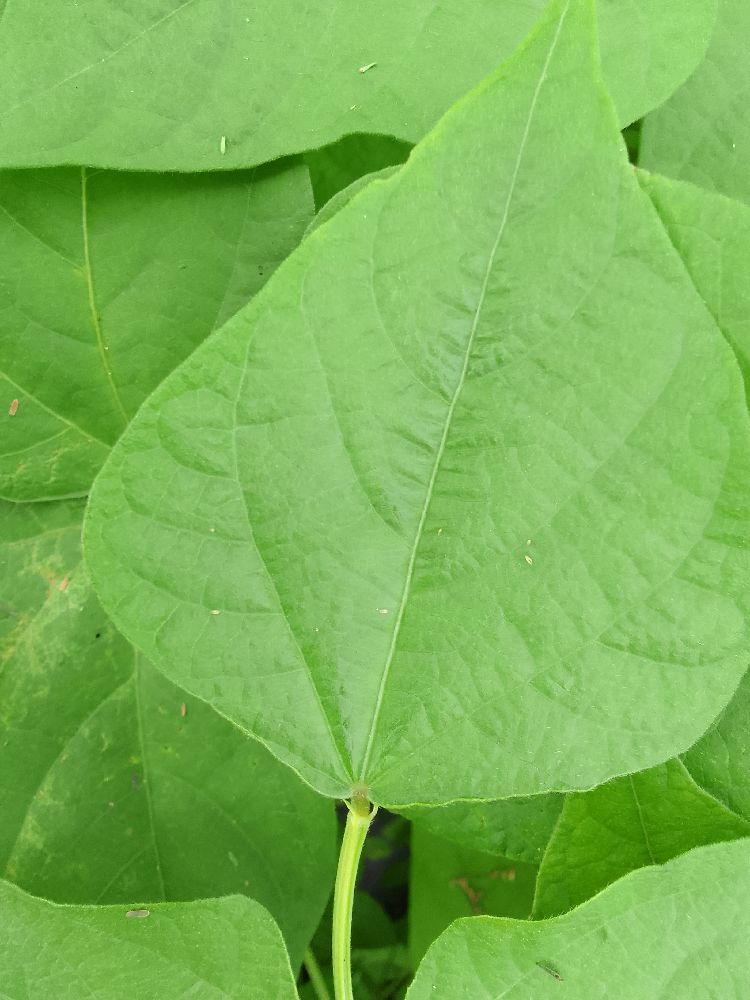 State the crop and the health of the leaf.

common bean, healthy
